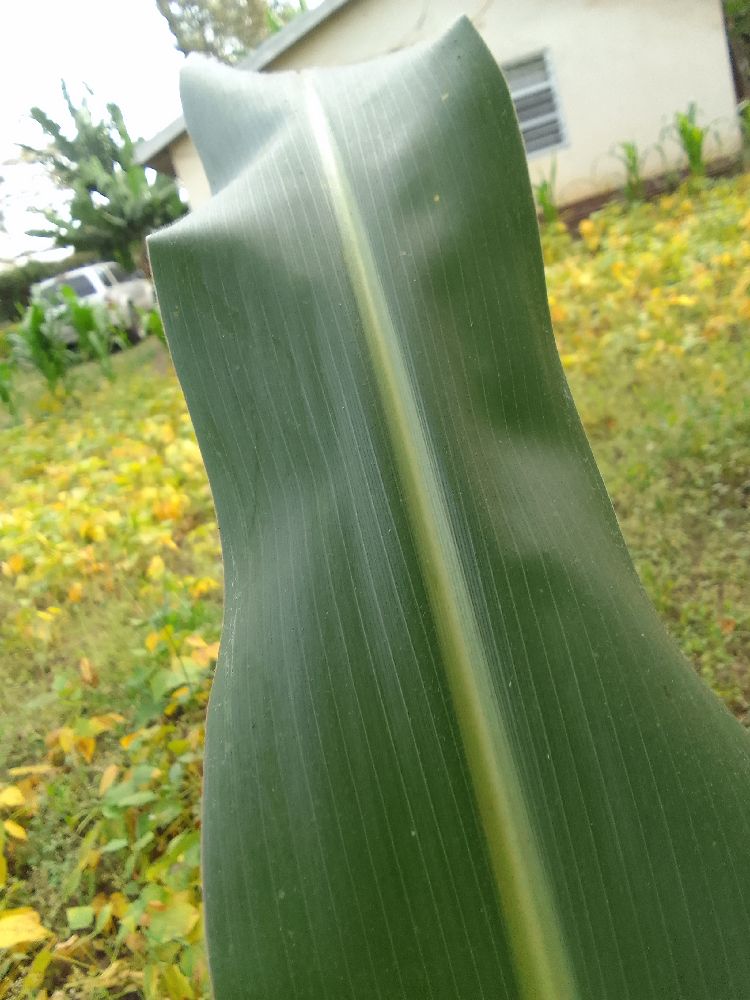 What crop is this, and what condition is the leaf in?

maize, healthy
